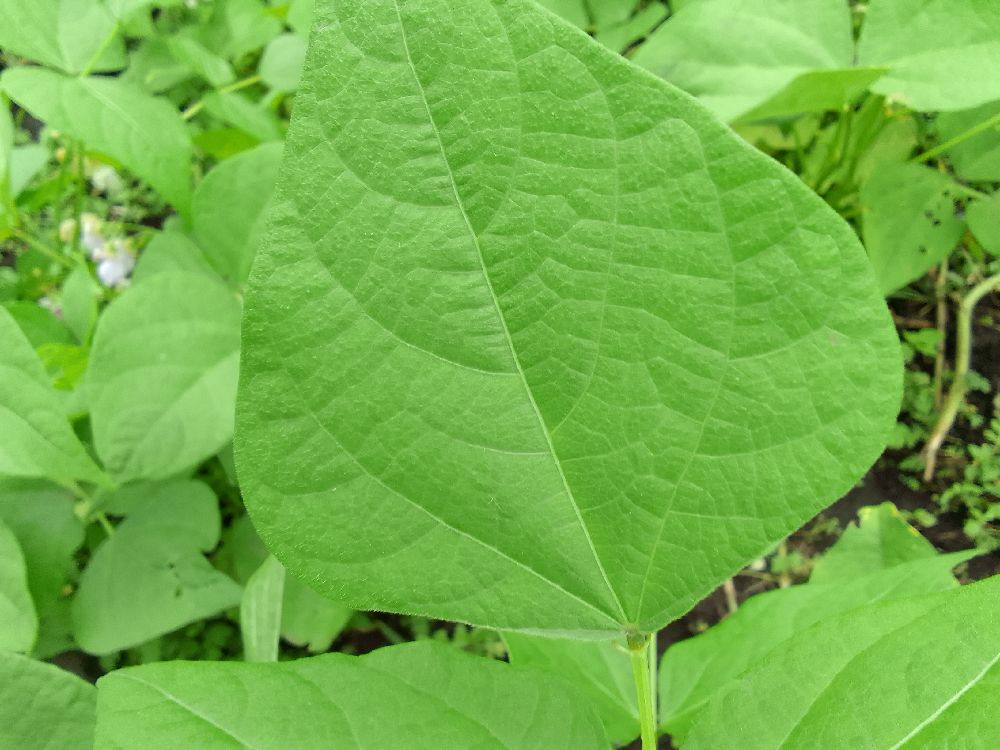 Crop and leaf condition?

common bean, healthy
